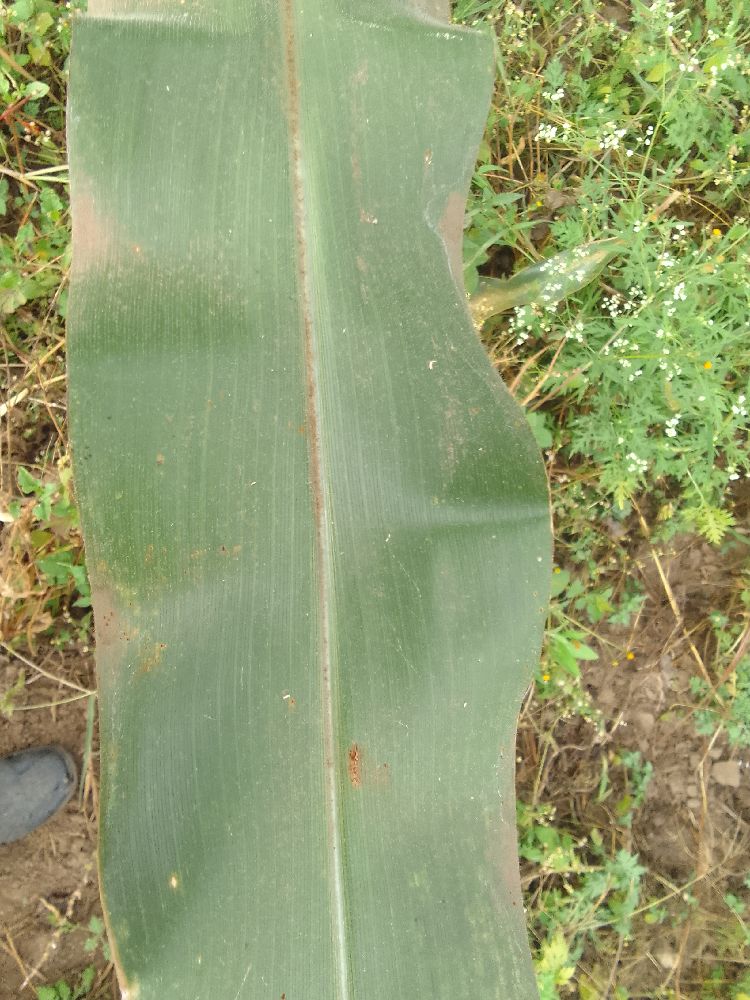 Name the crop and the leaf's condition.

maize, healthy
